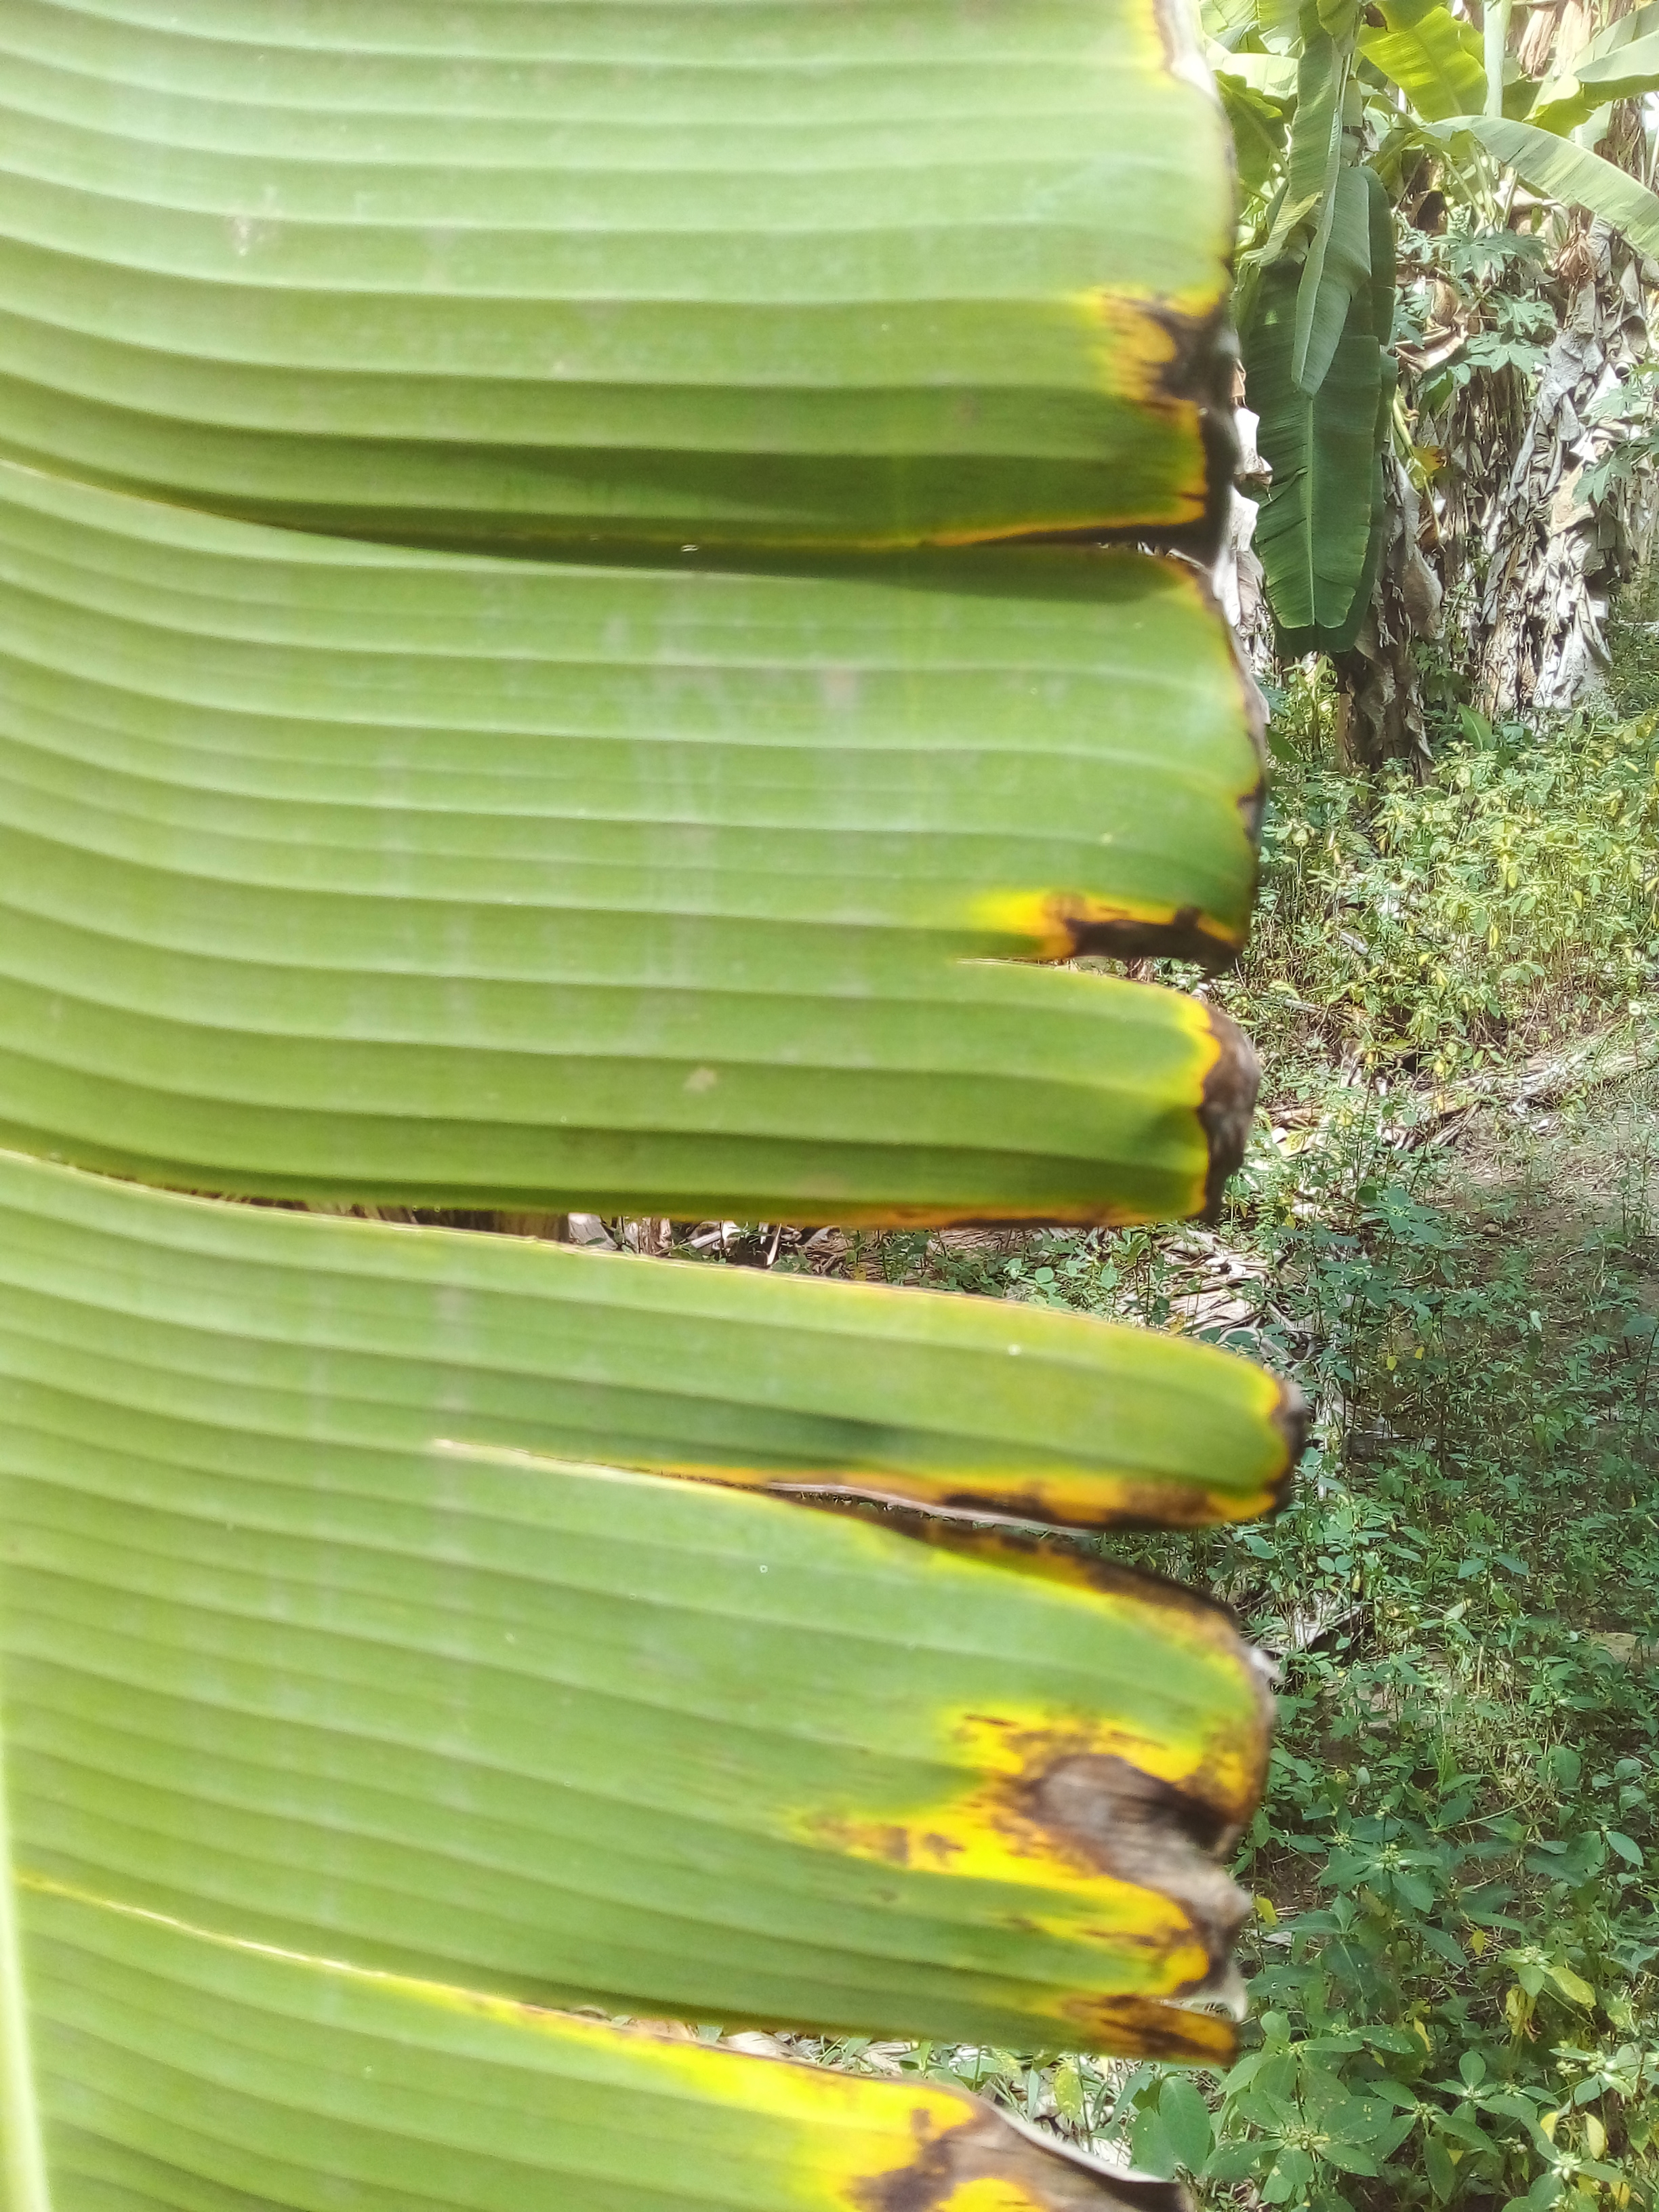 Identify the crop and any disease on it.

banana, fusarium wilt race 1
